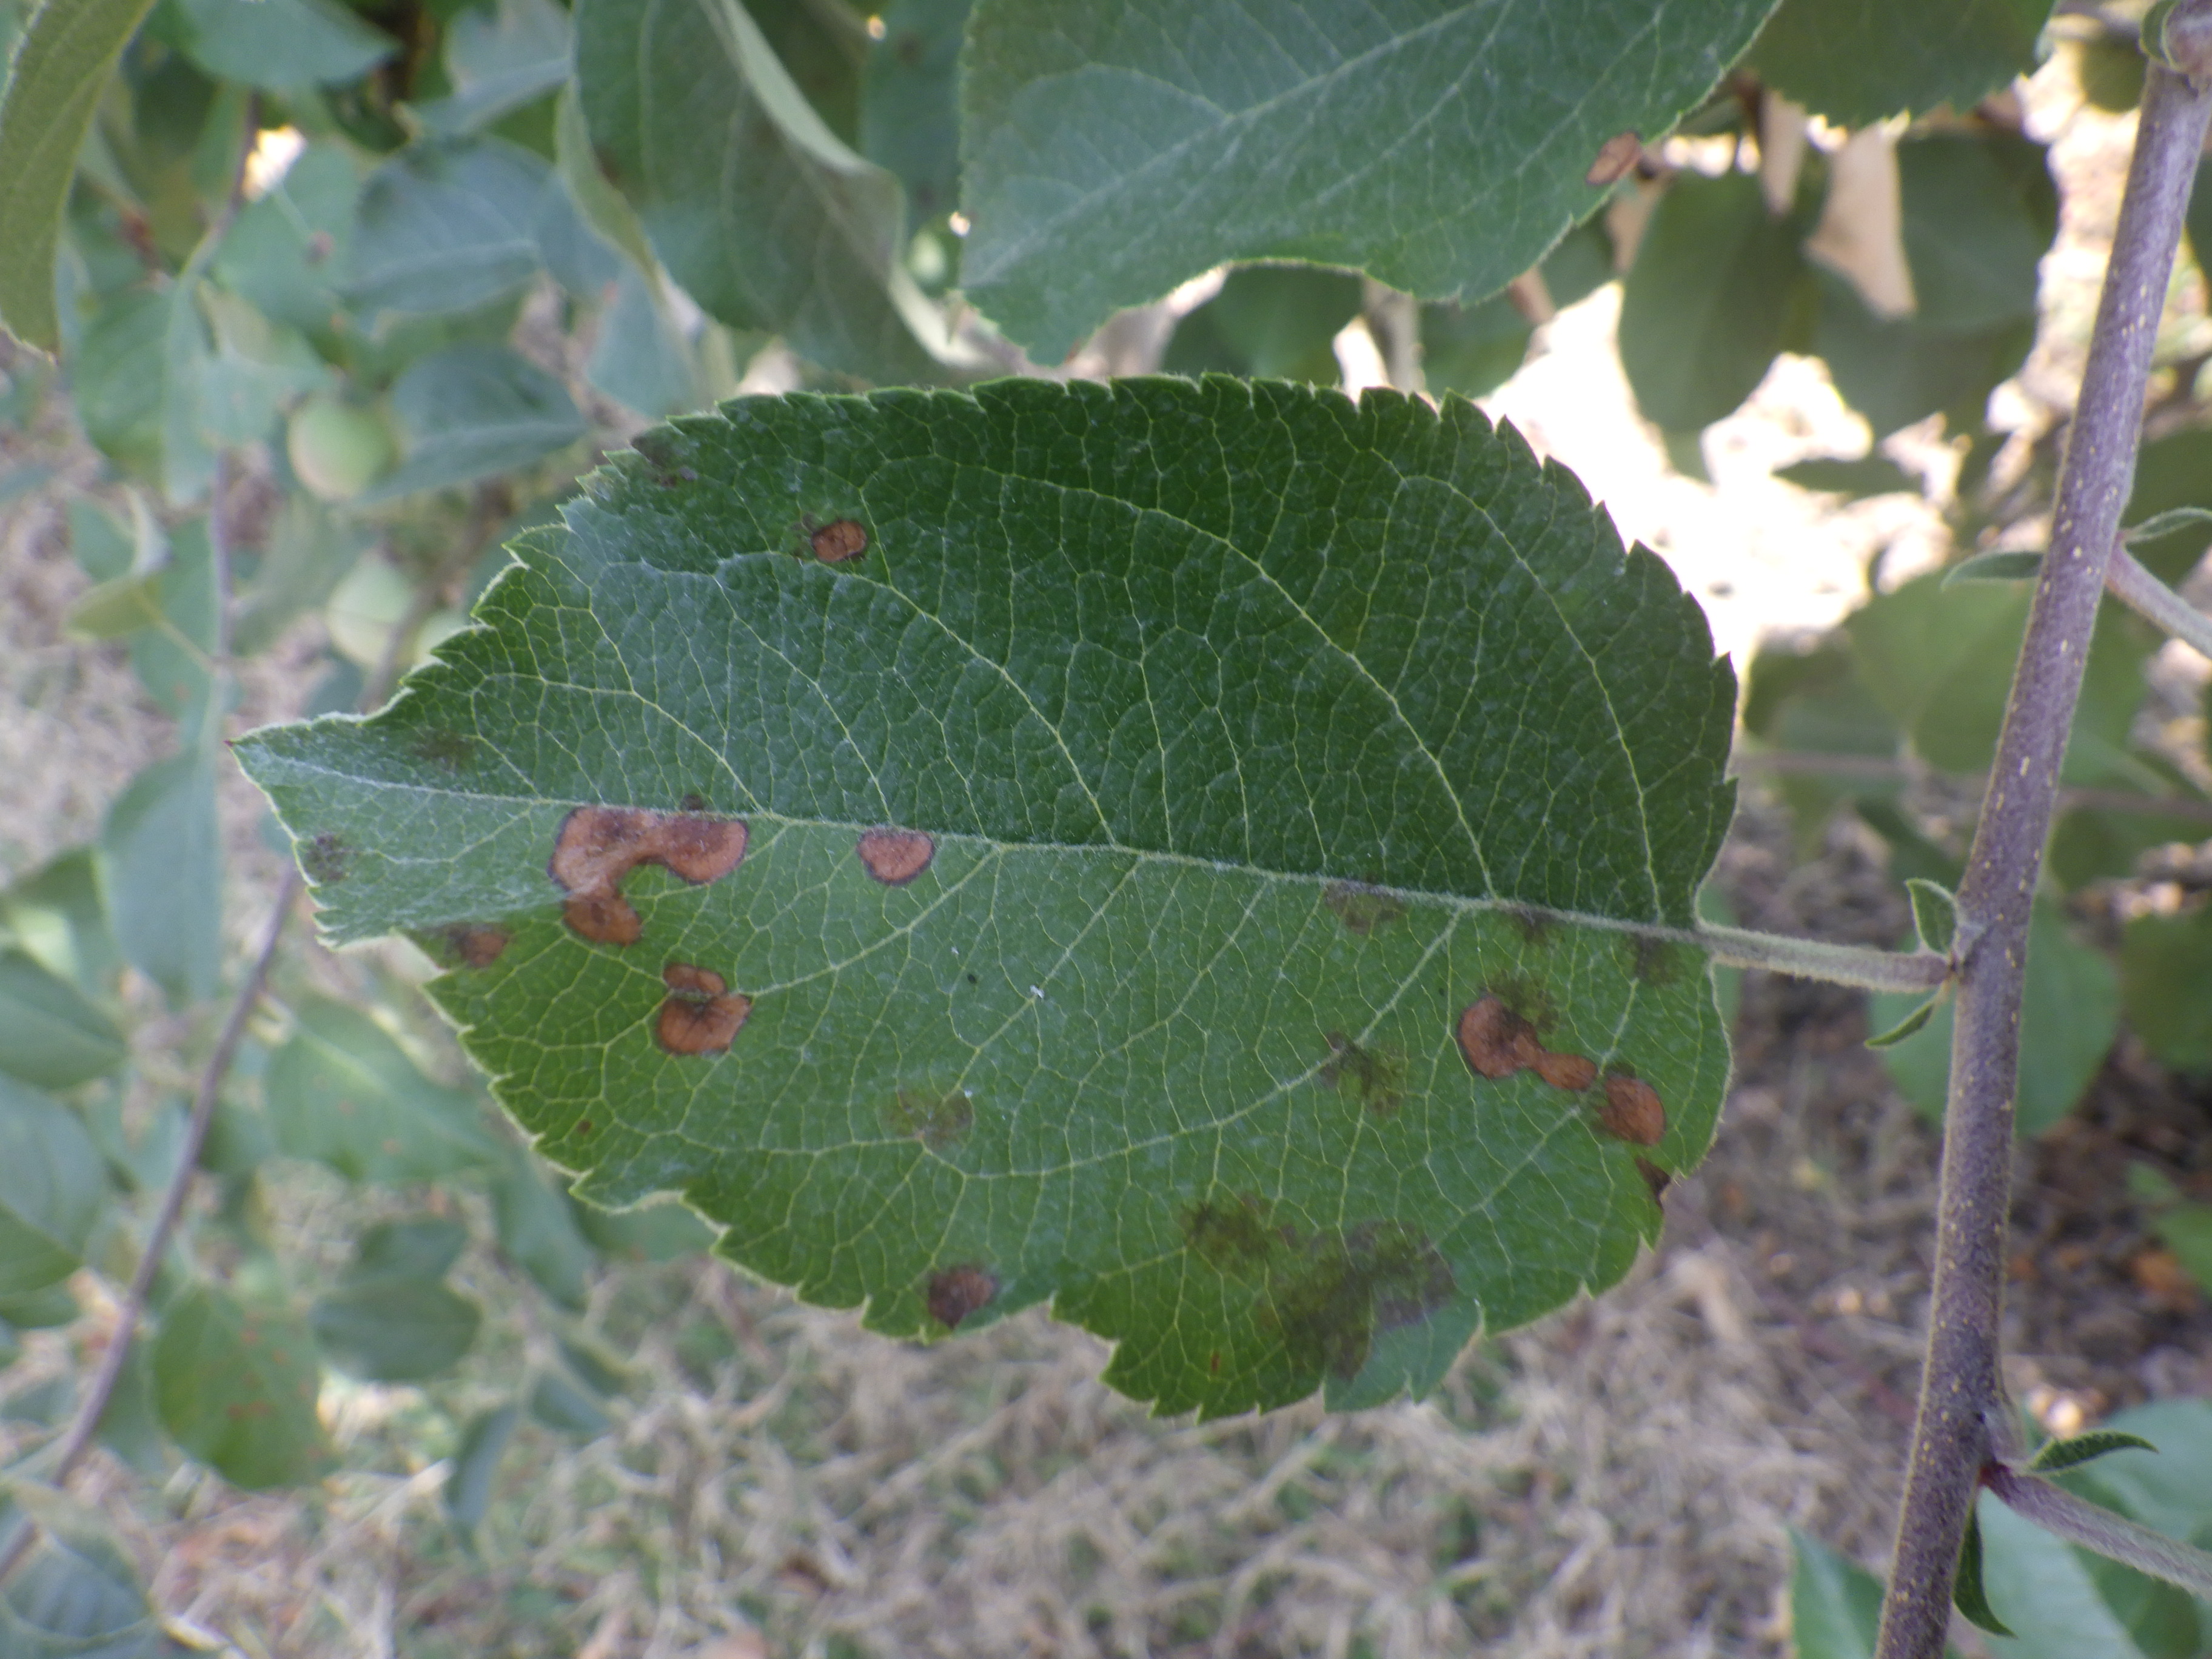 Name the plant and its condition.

apple, alternaria, scab
